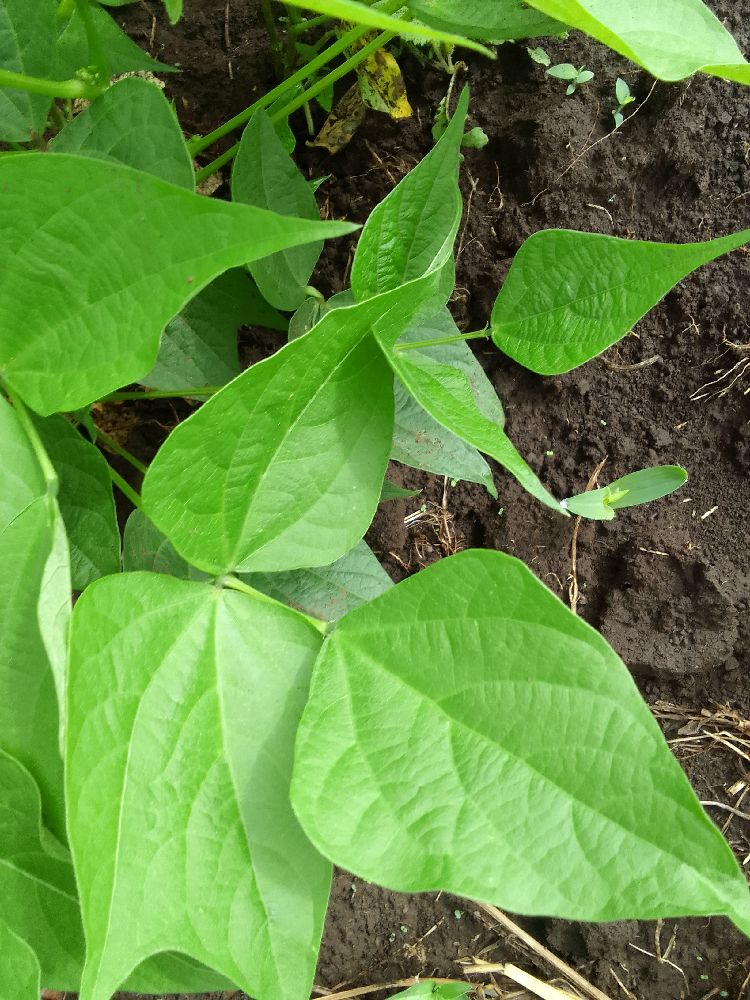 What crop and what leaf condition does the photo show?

common bean, healthy
